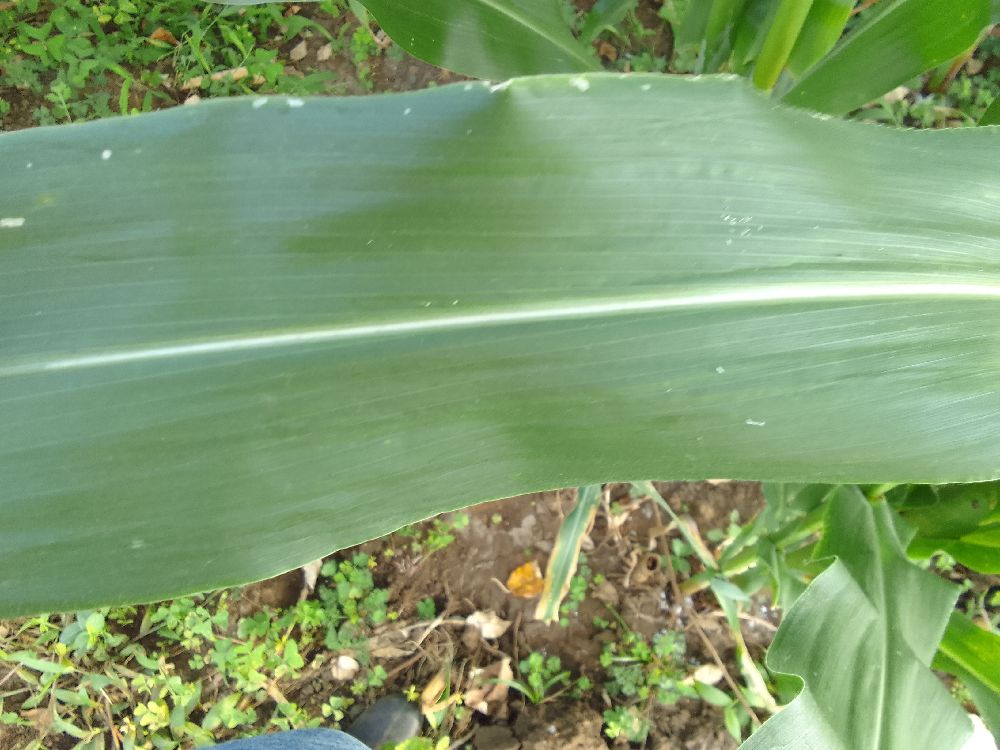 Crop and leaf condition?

maize, healthy
